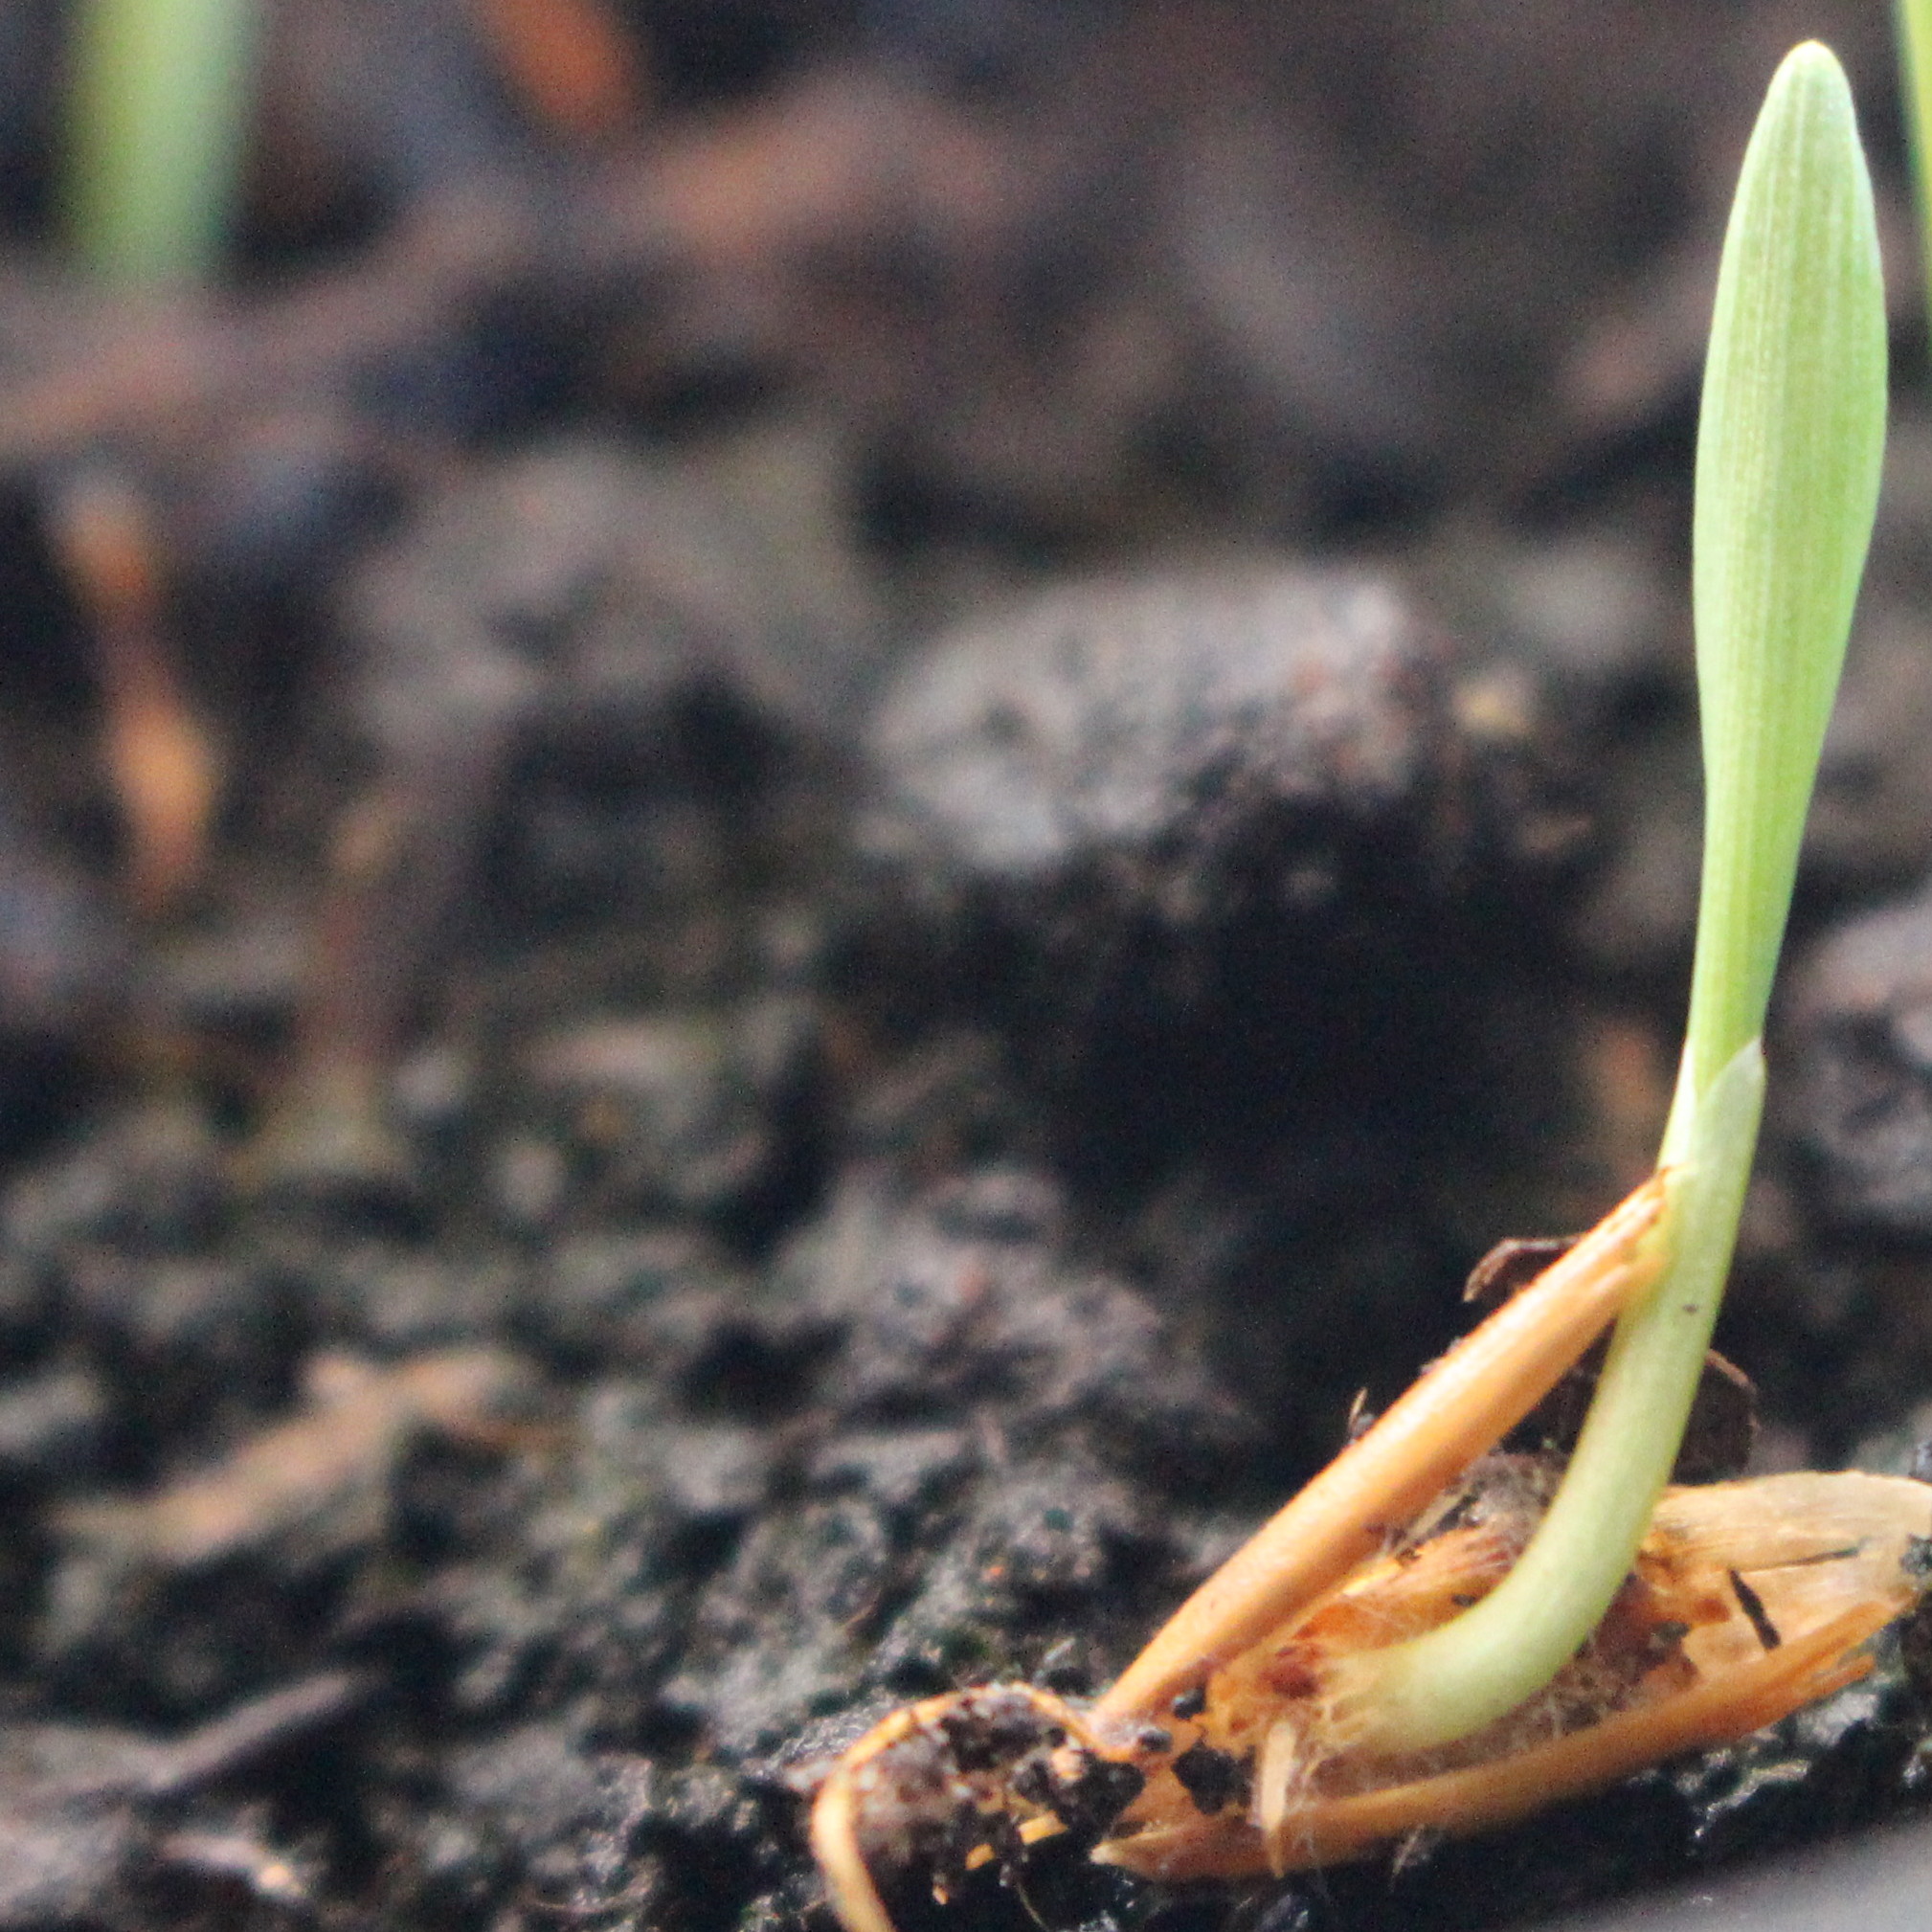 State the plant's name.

Avena sterilis
